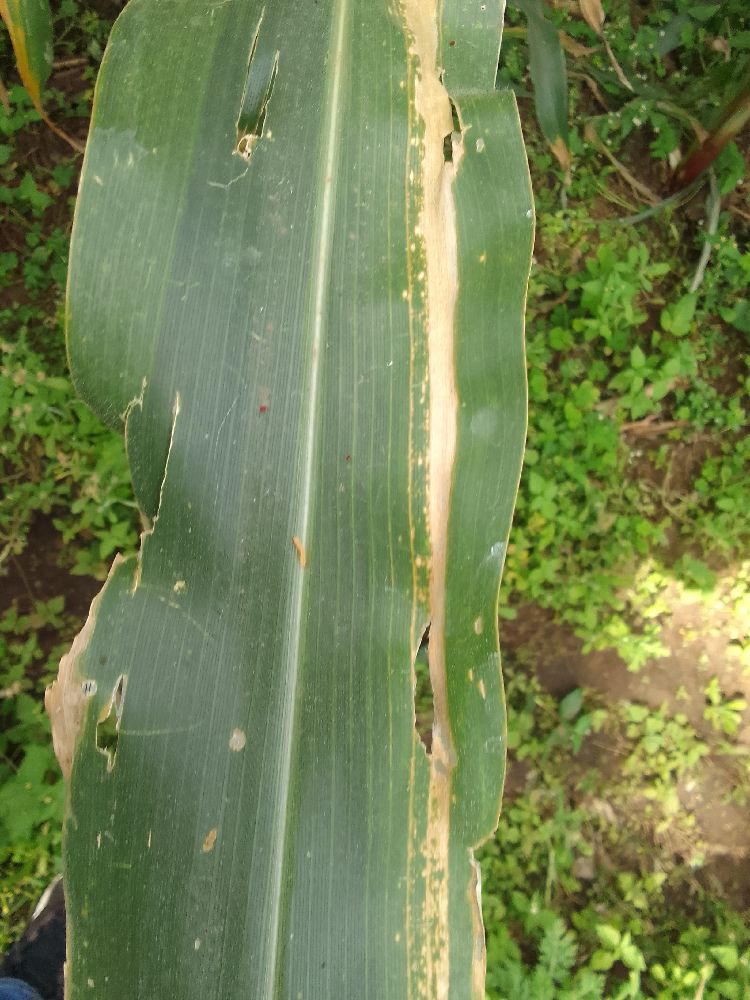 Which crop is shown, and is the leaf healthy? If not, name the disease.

maize, maize lethal necrosis
